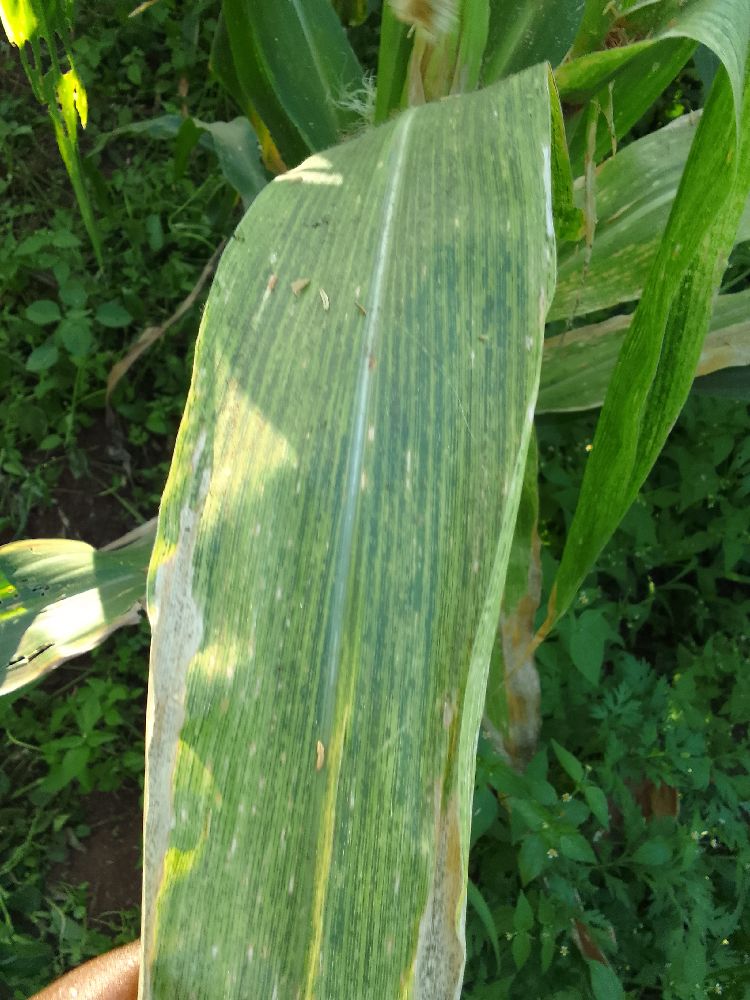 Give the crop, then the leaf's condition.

maize, maize lethal necrosis
